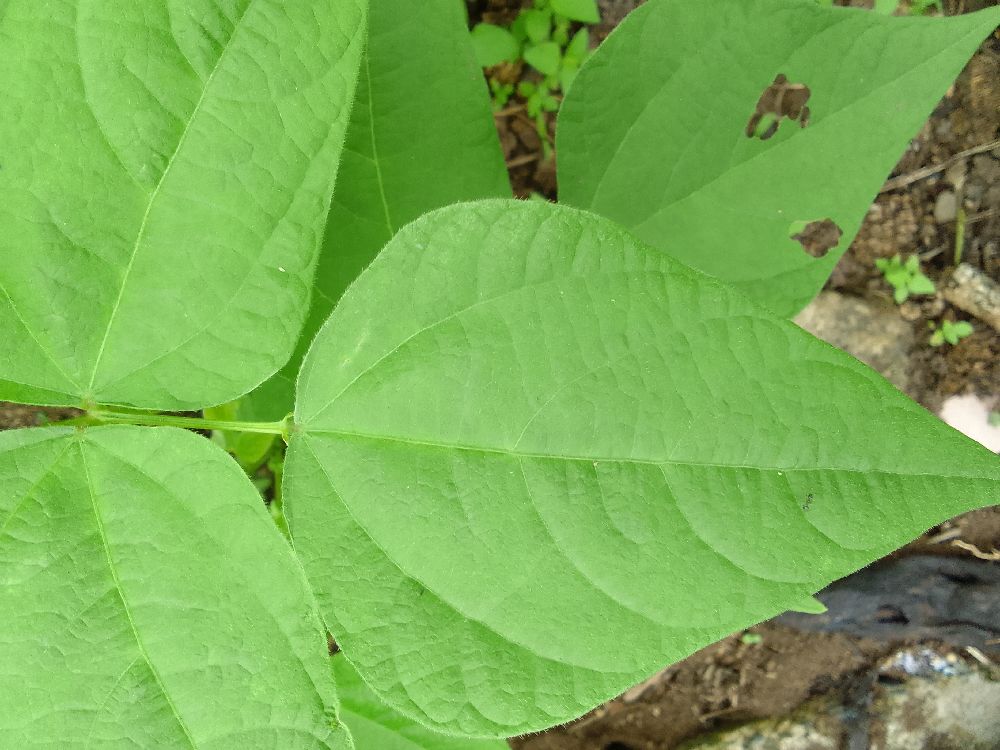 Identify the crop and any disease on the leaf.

common bean, healthy
